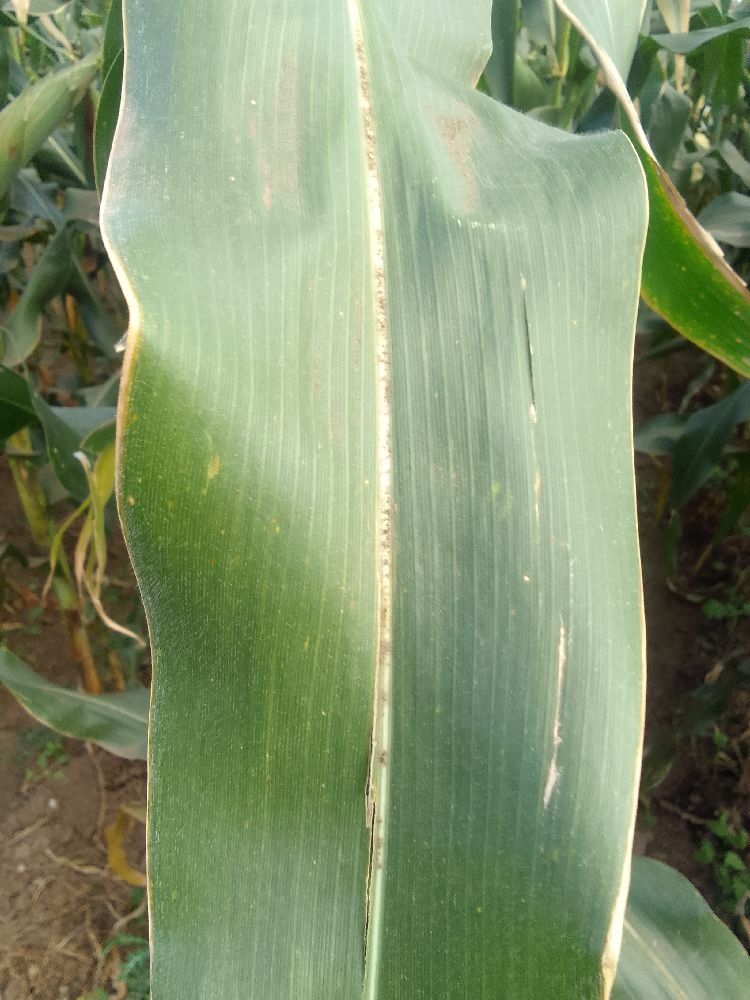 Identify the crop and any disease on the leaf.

maize, healthy
